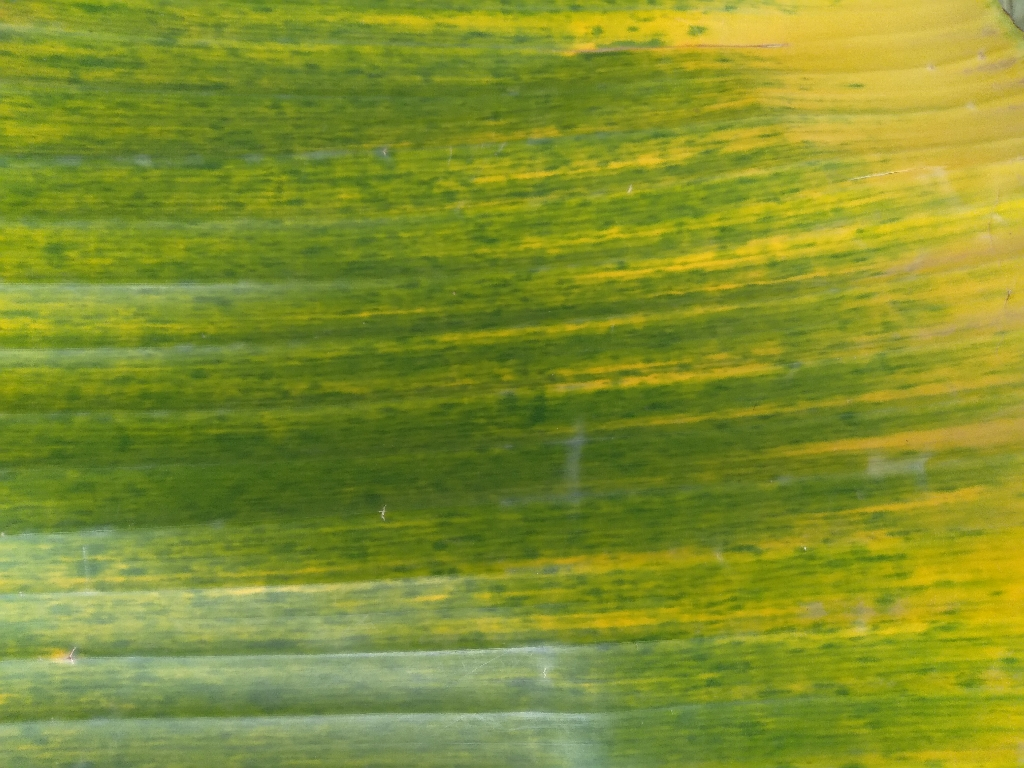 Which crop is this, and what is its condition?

banana, fusarium wilt race 1
